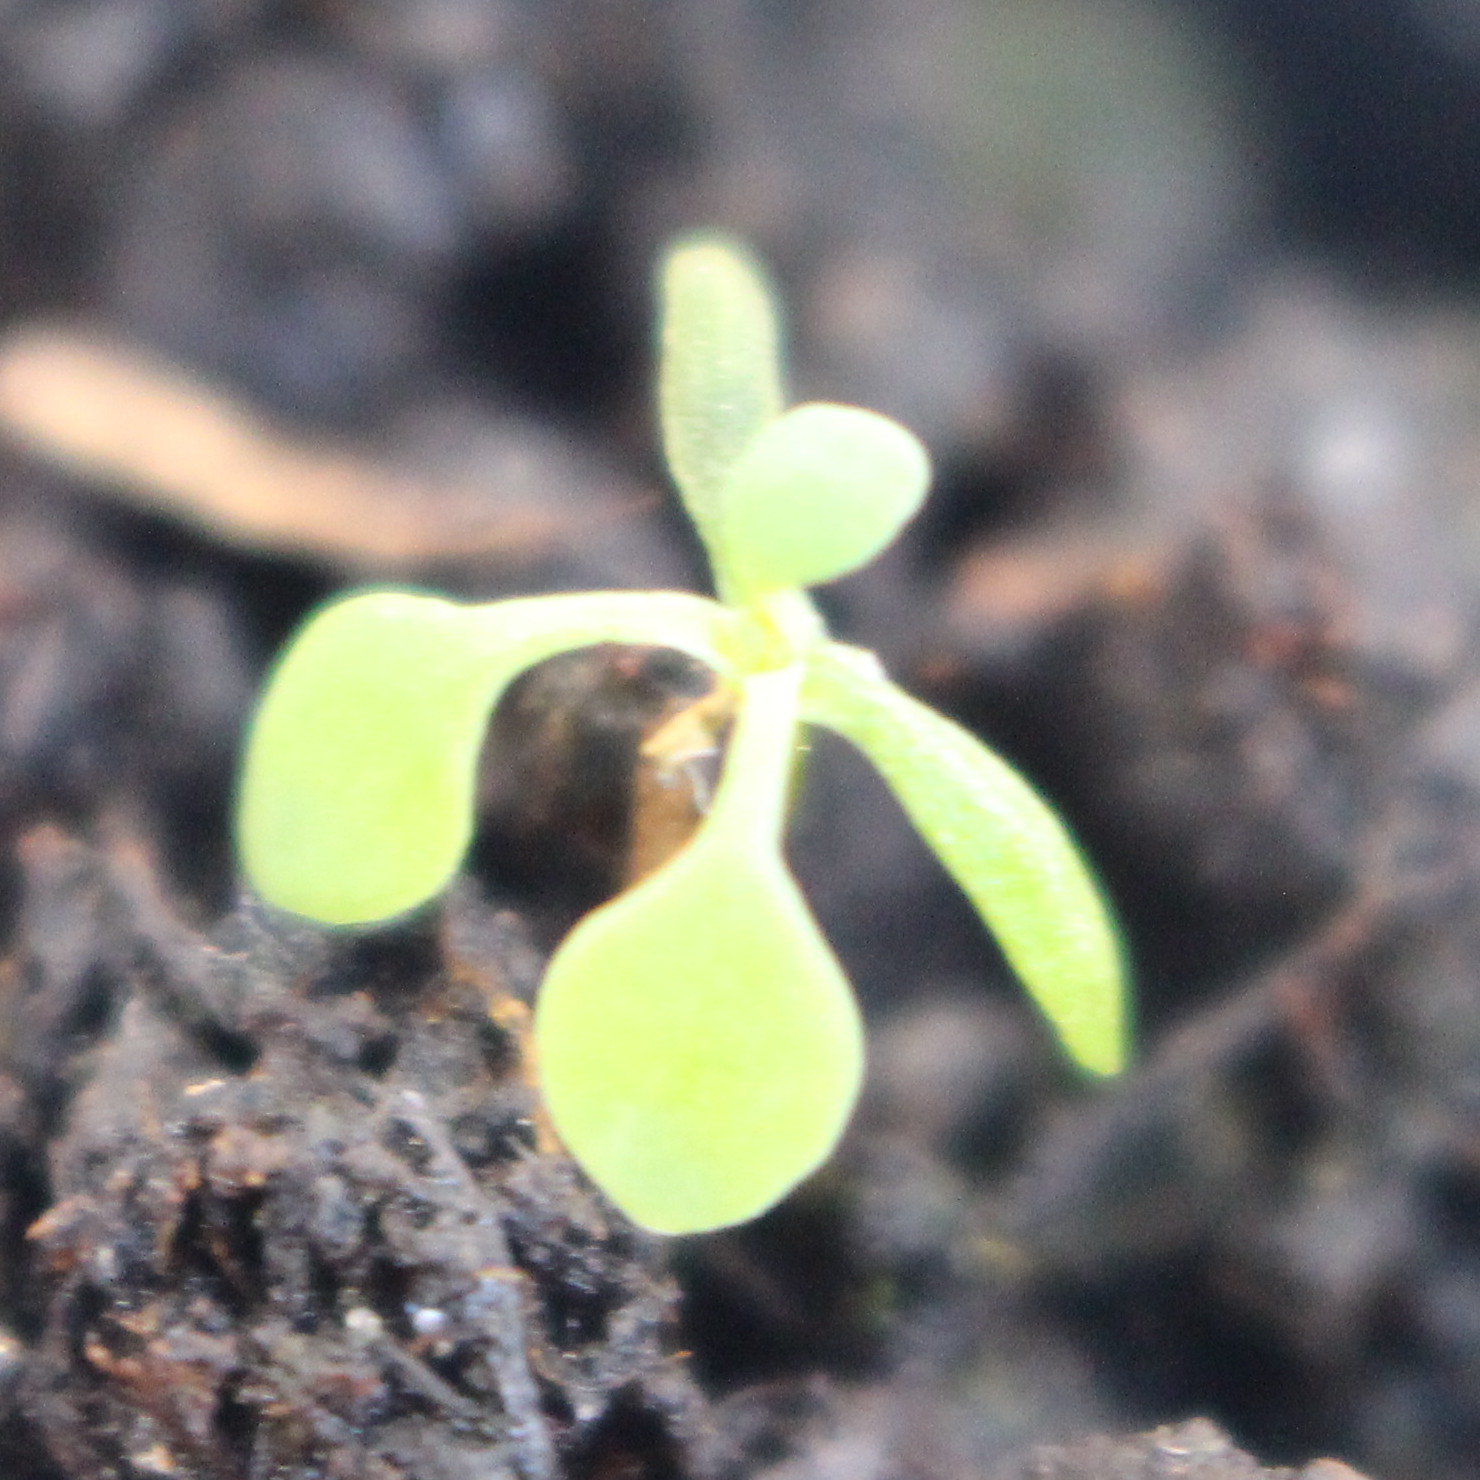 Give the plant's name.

Papaver rhoeas
